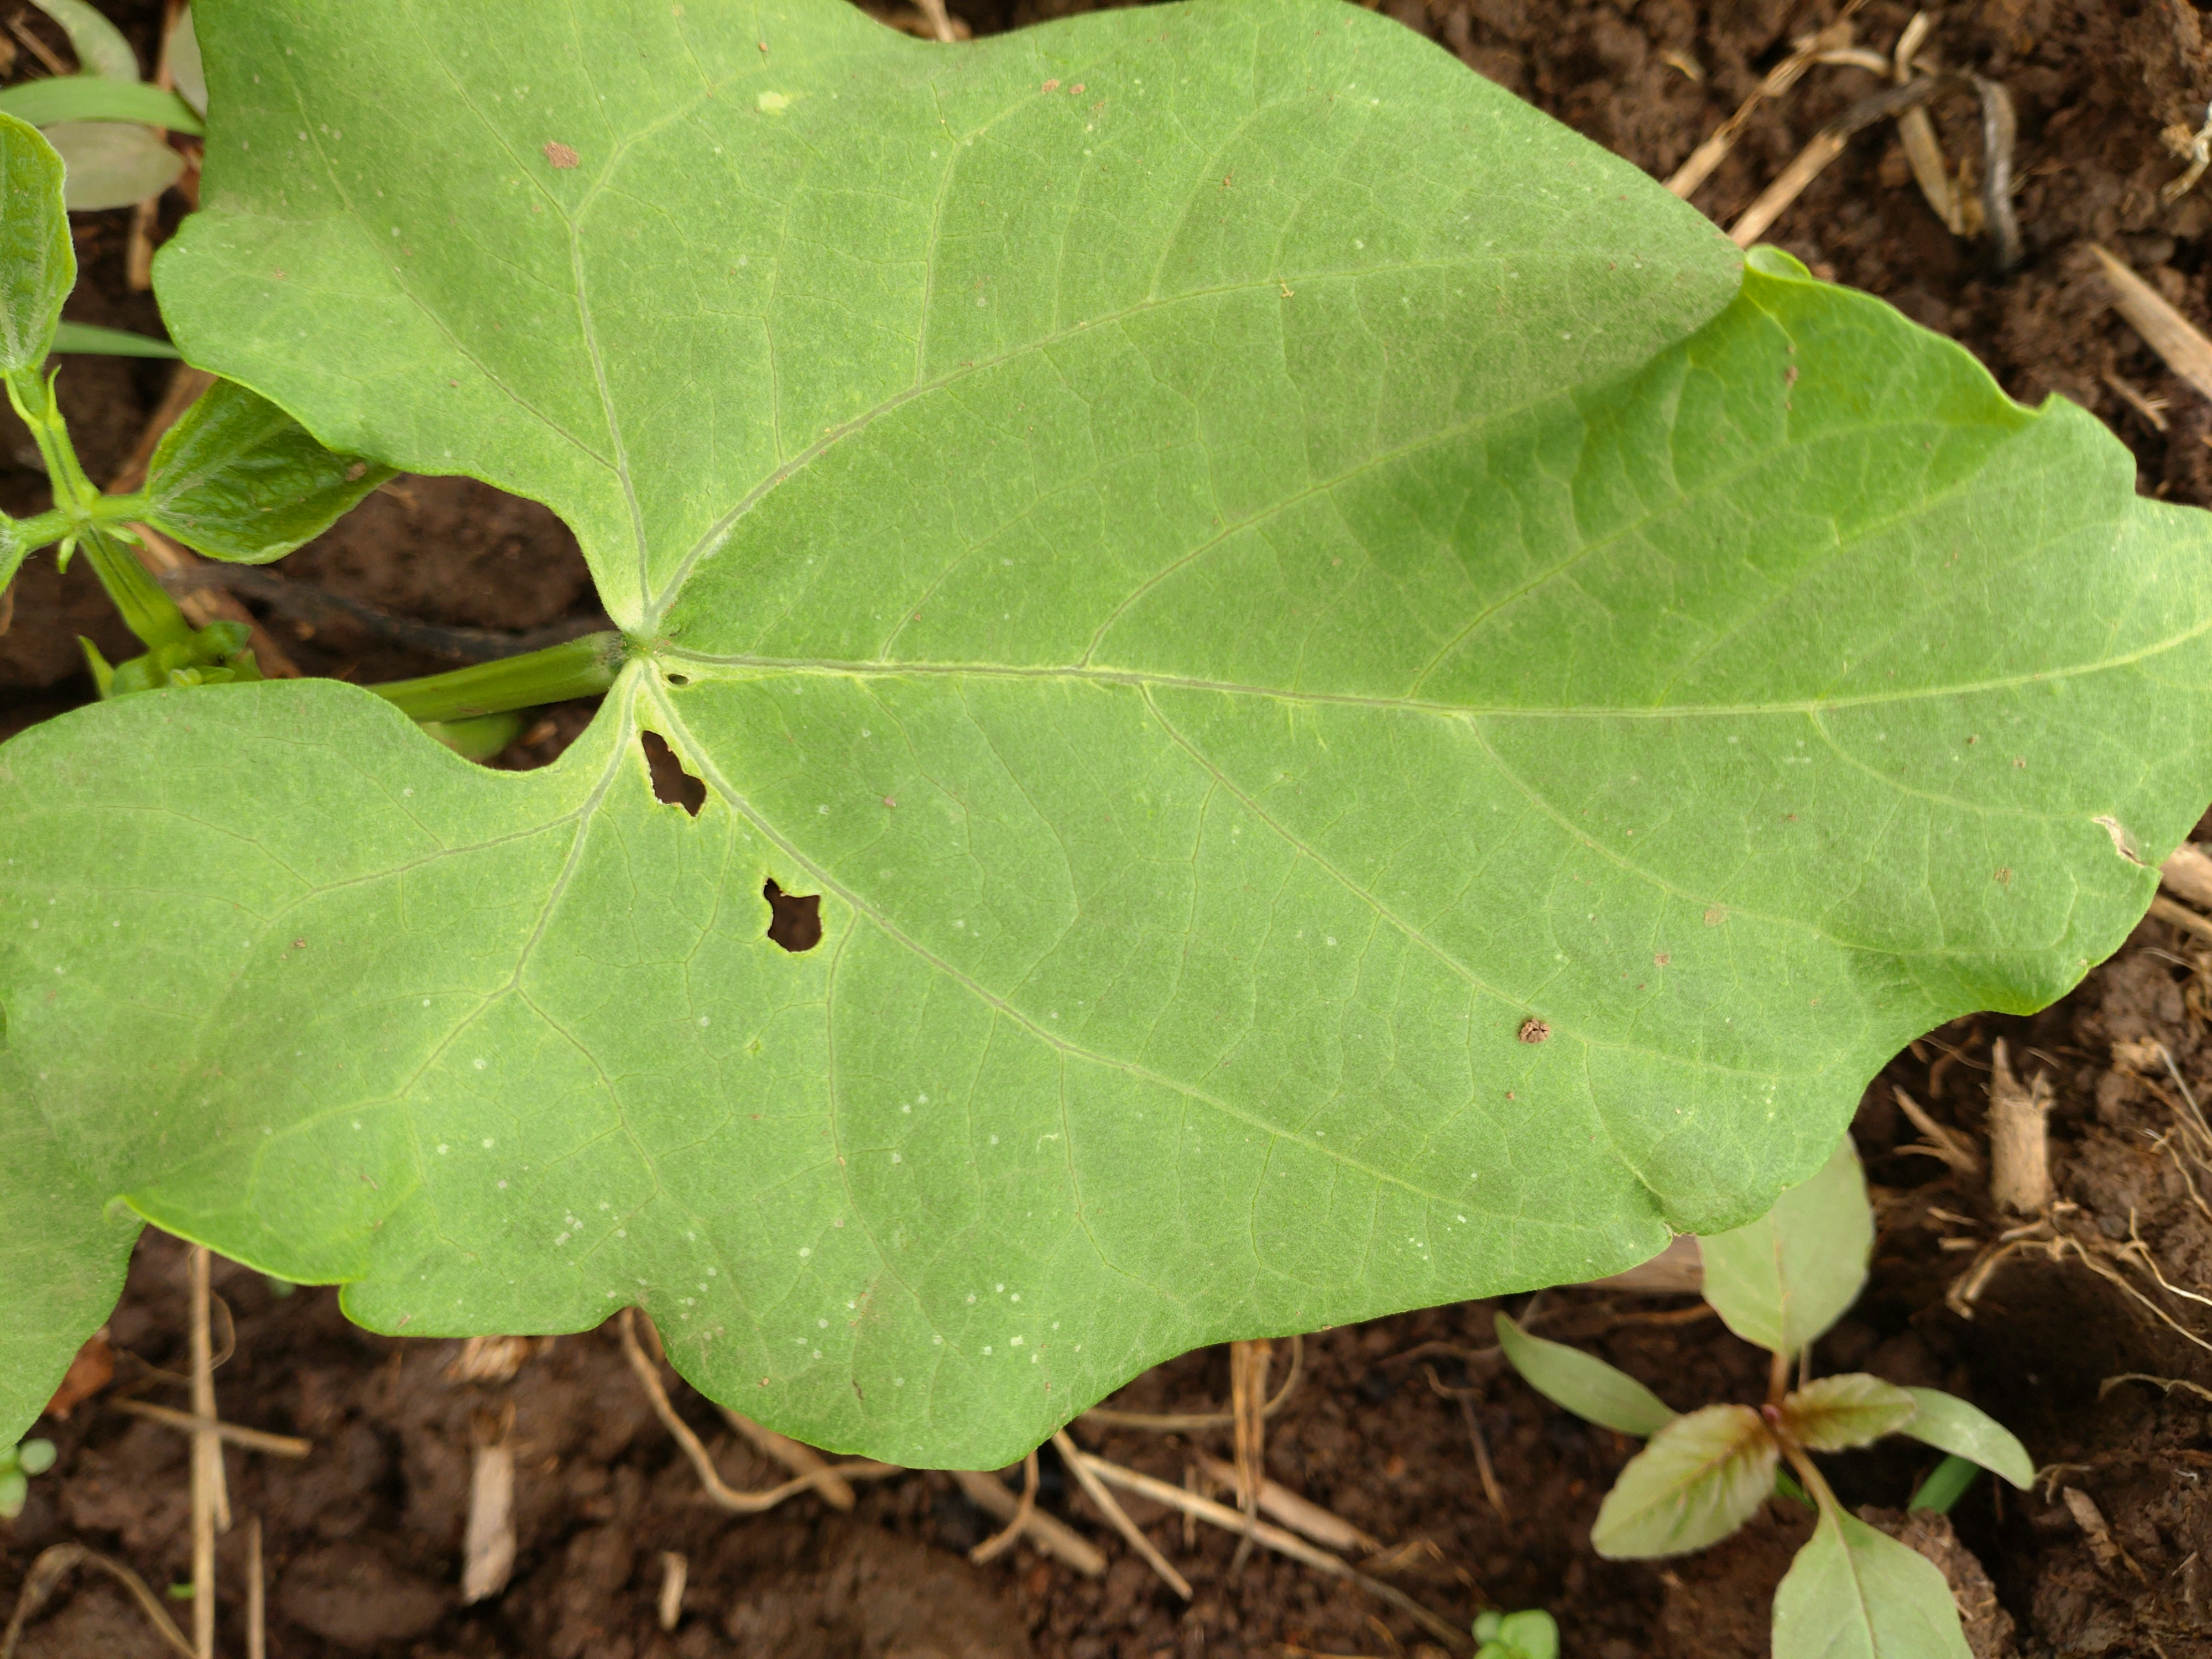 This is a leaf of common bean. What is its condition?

healthy
